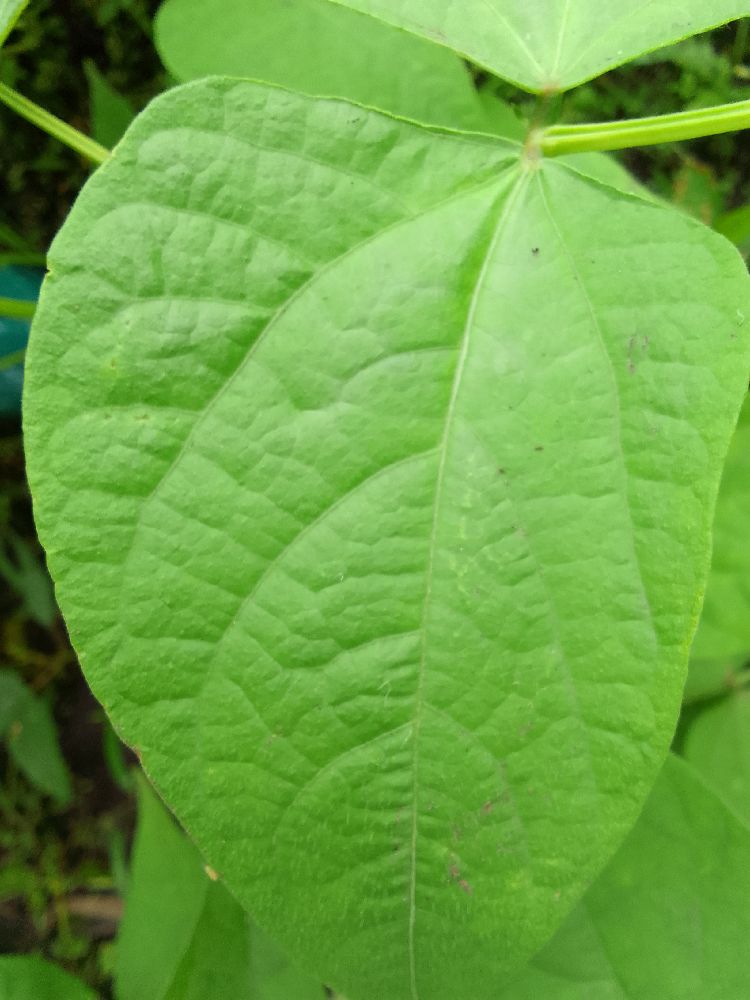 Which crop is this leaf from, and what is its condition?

common bean, healthy
